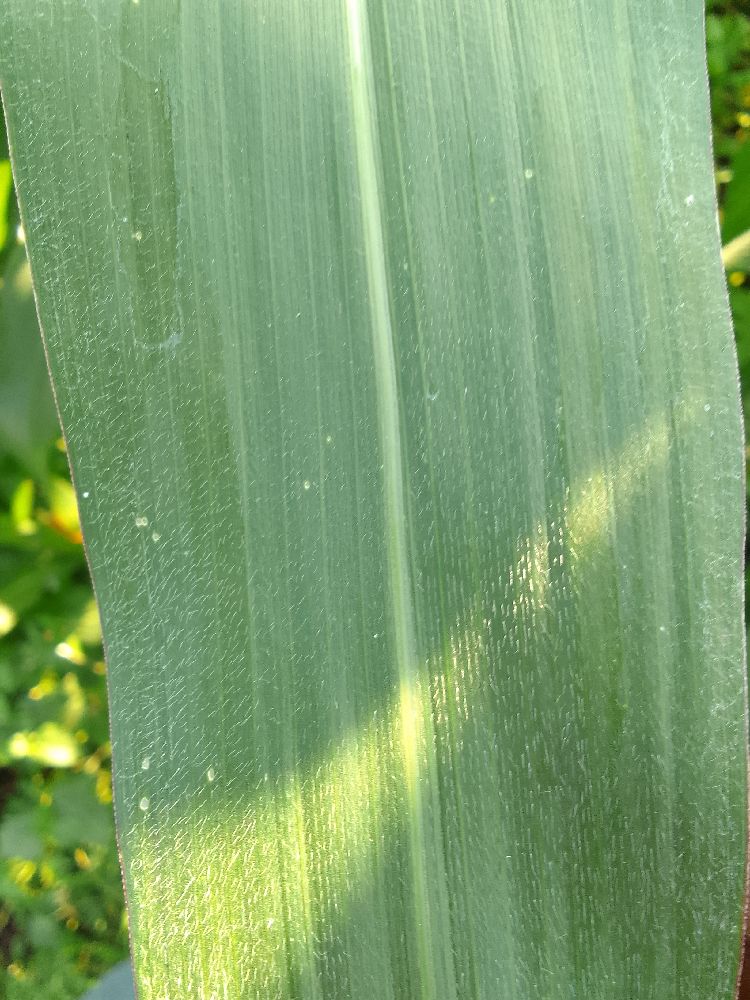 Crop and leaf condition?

maize, healthy
